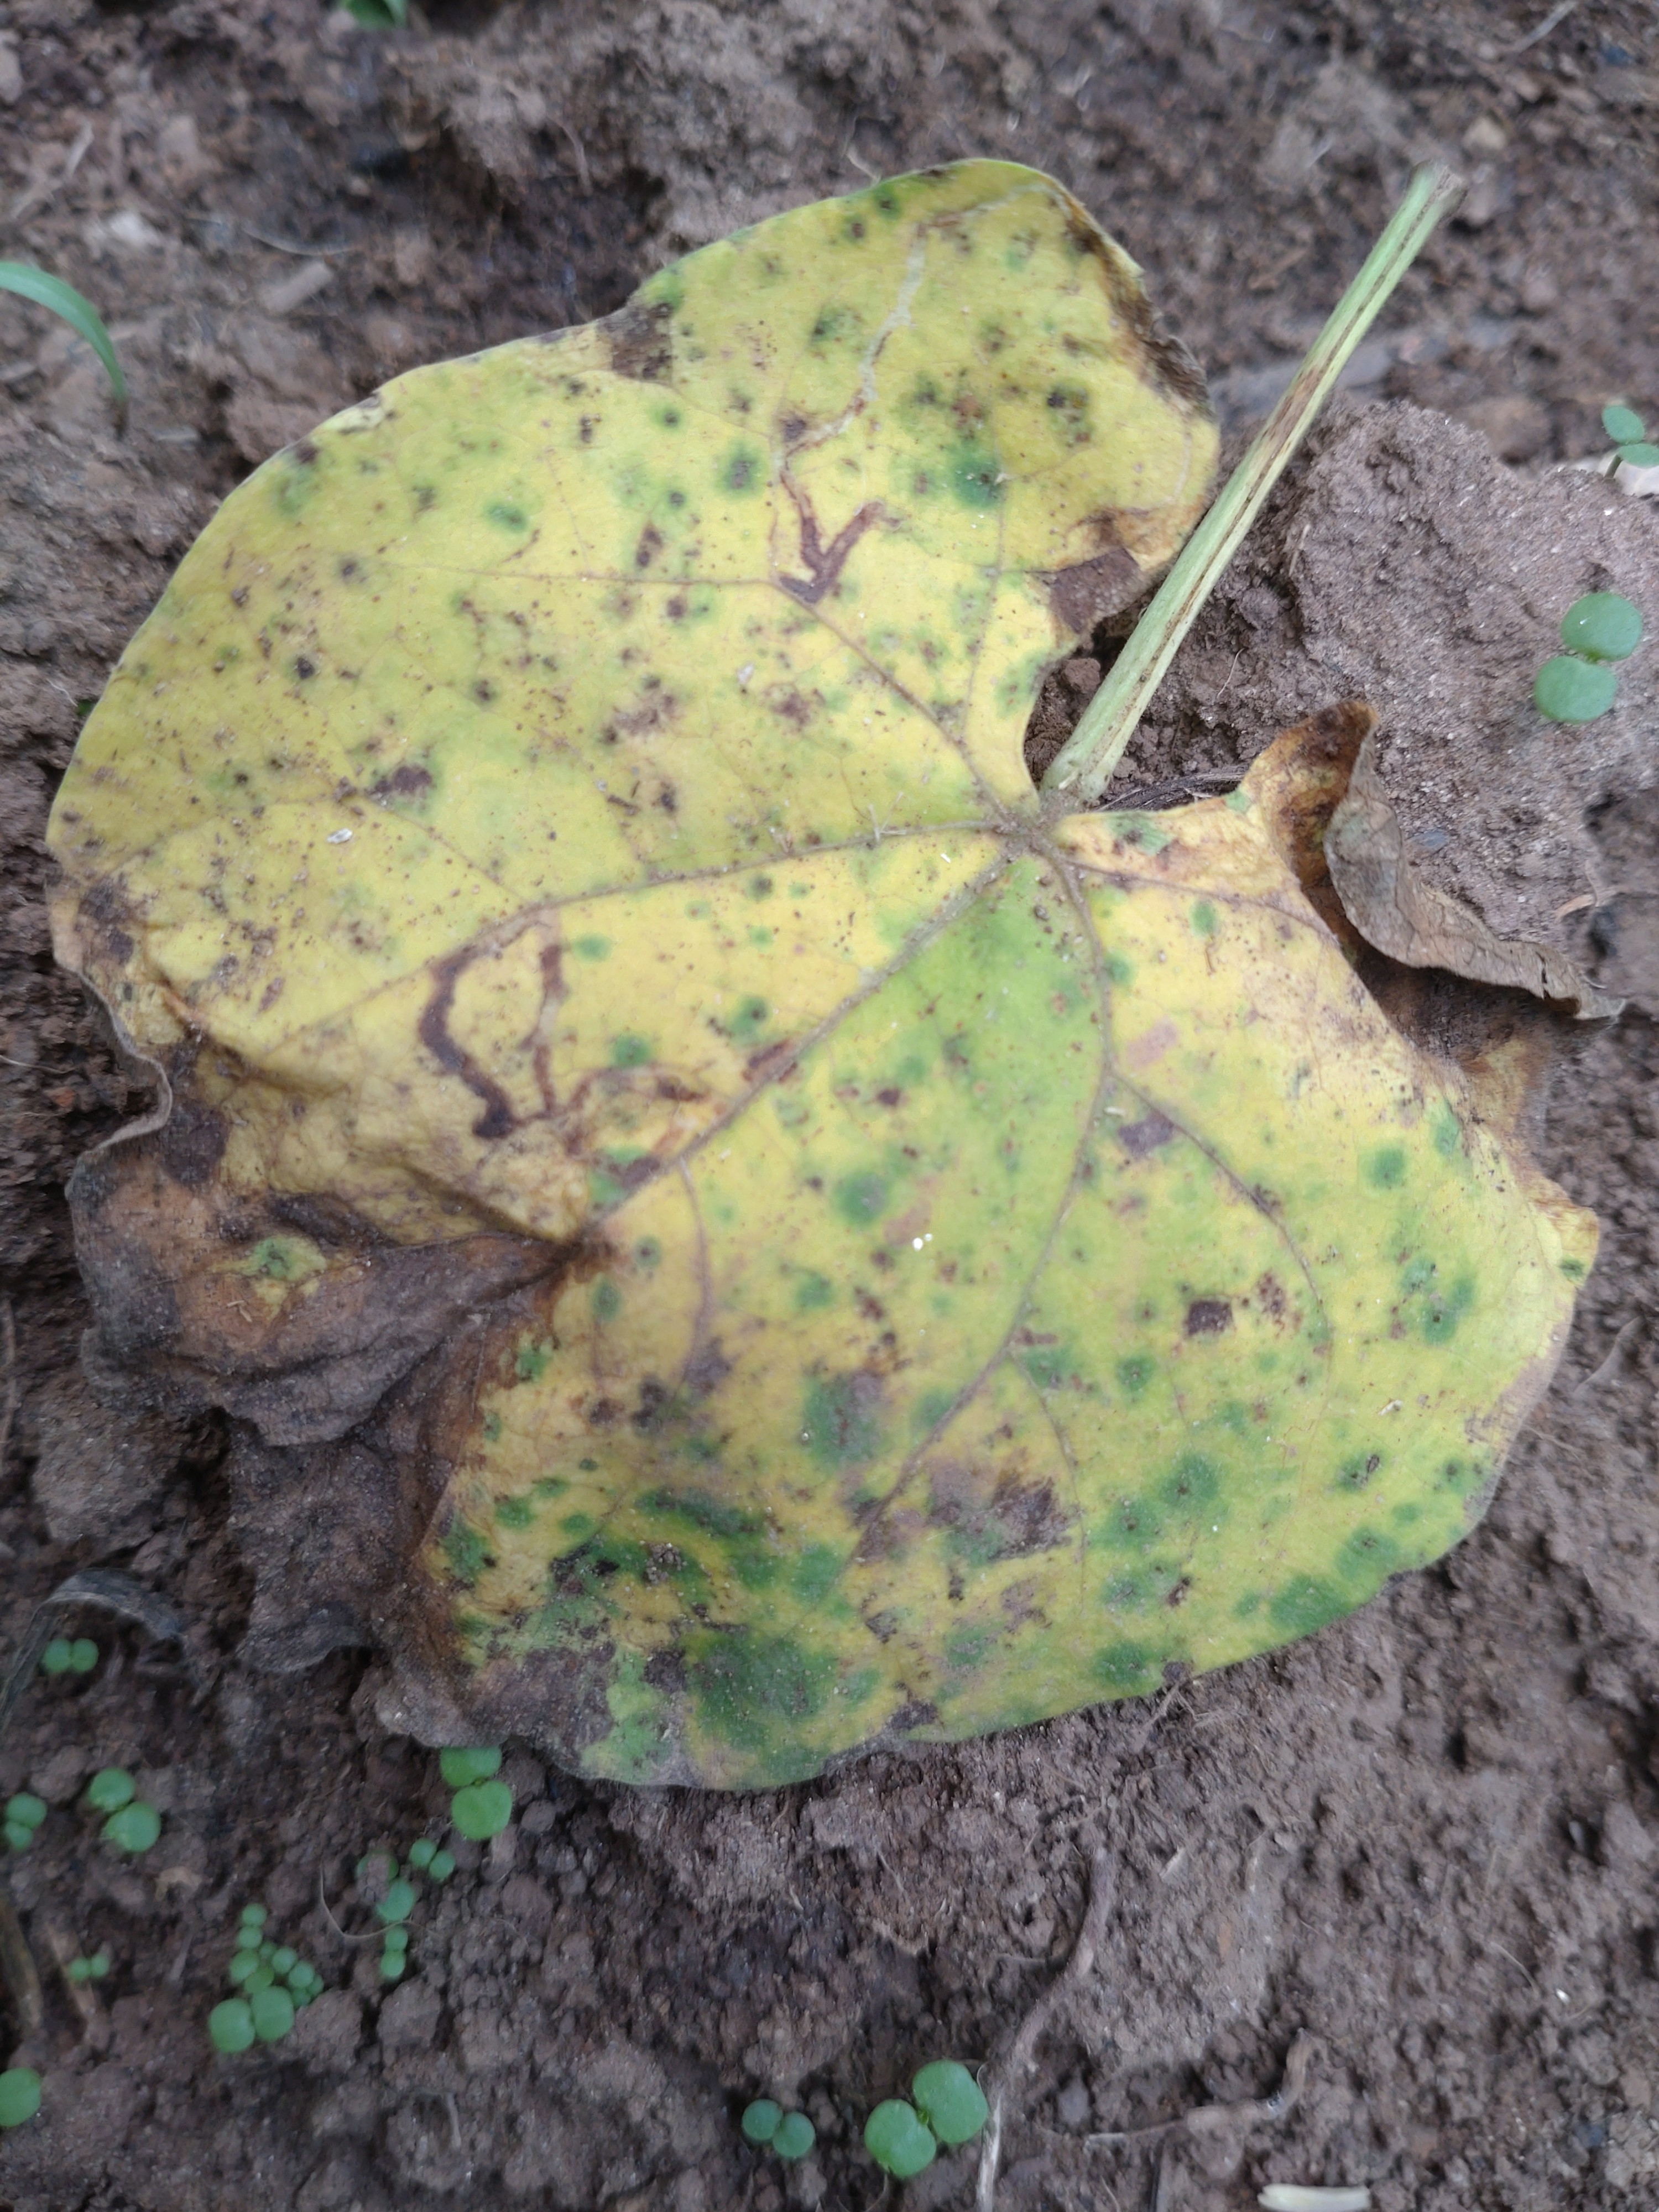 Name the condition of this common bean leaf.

anthracnose
